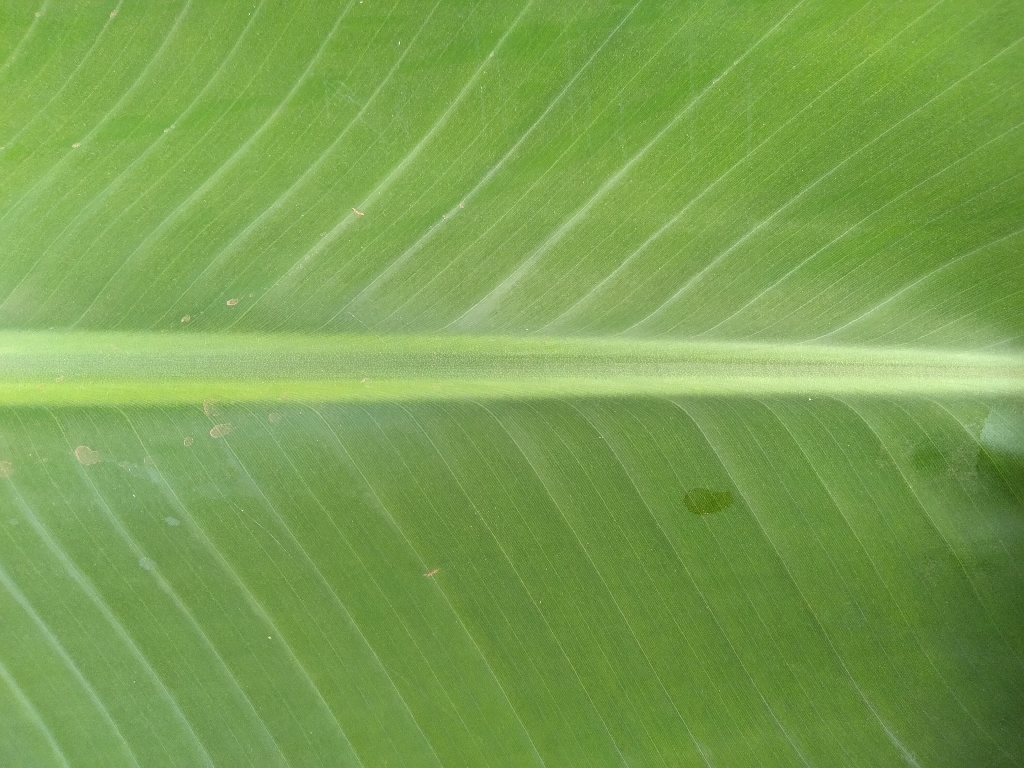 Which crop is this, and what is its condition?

banana, healthy
